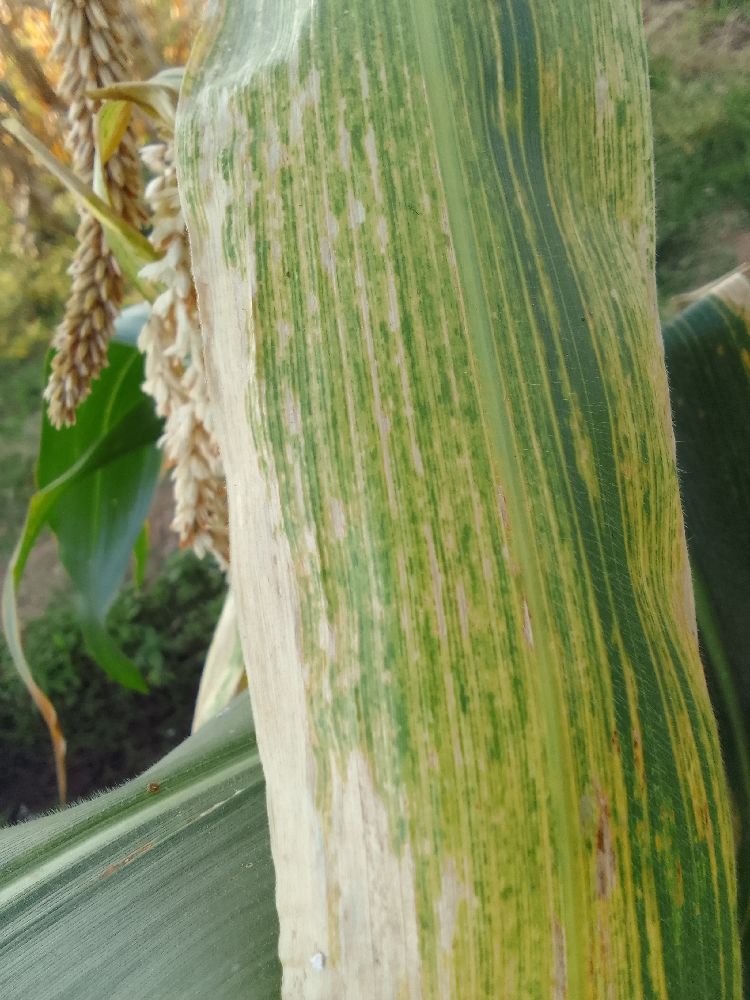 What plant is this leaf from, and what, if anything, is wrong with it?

maize, maize lethal necrosis
